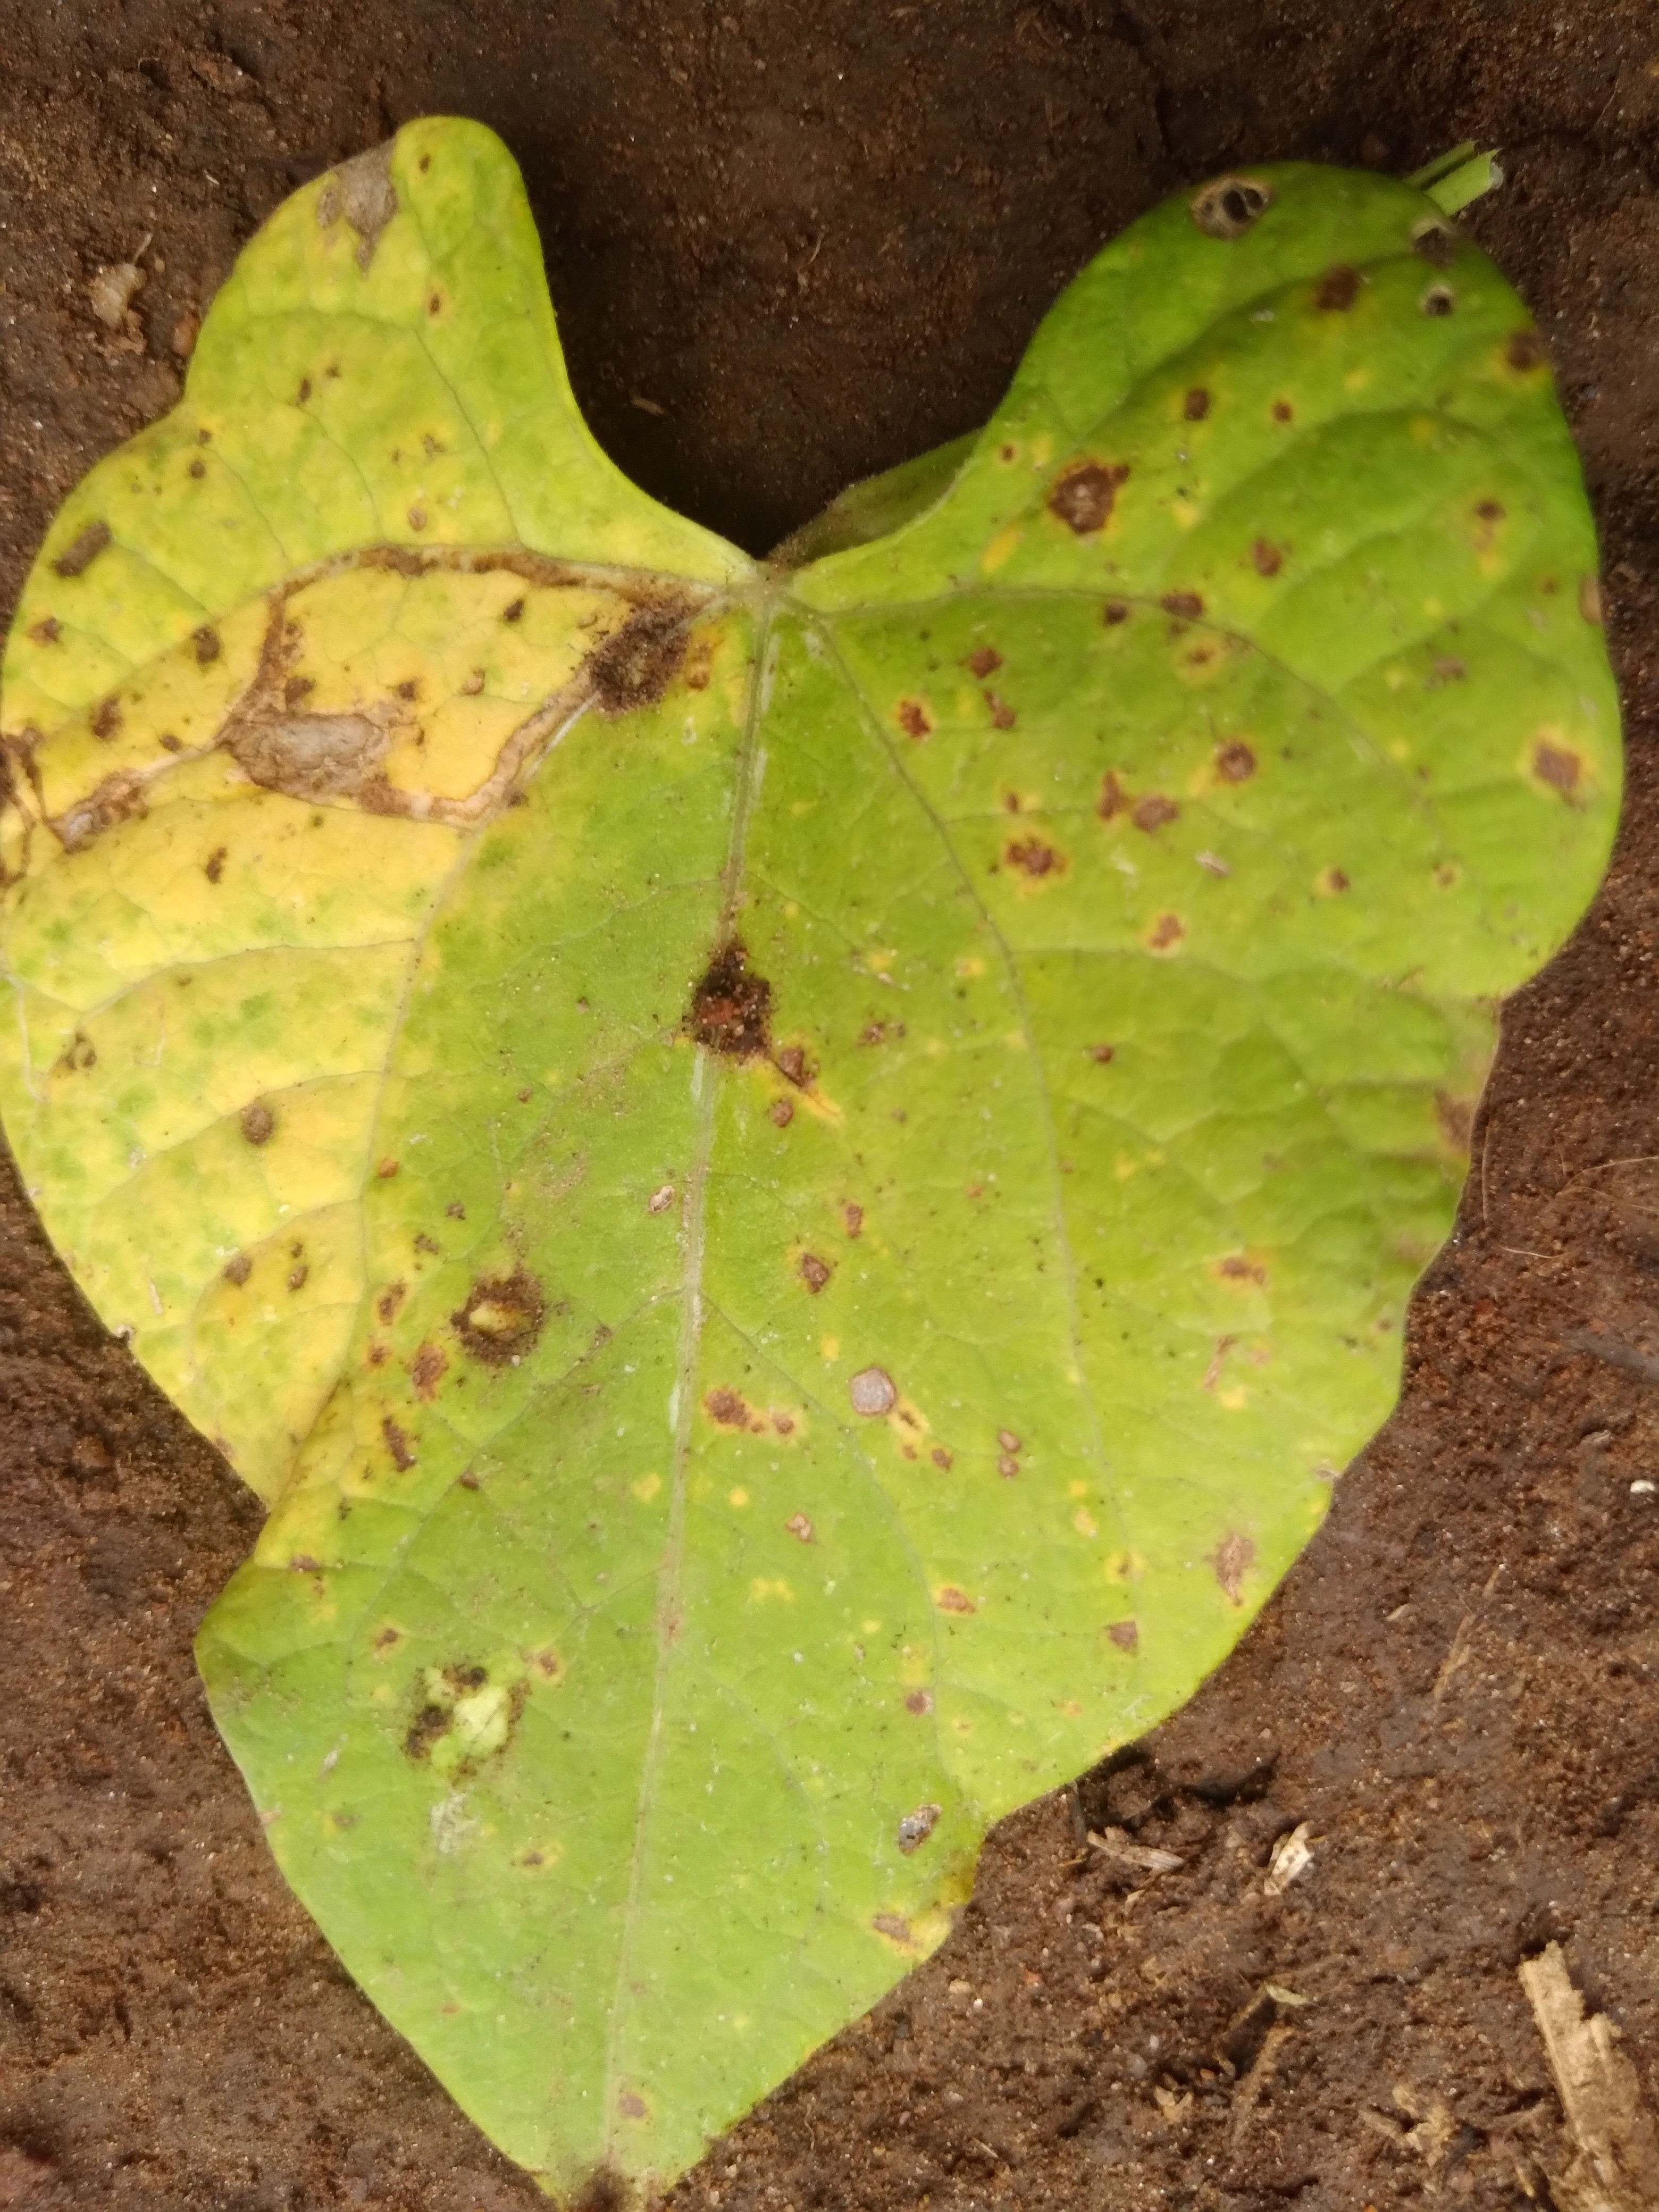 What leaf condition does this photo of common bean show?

rust
